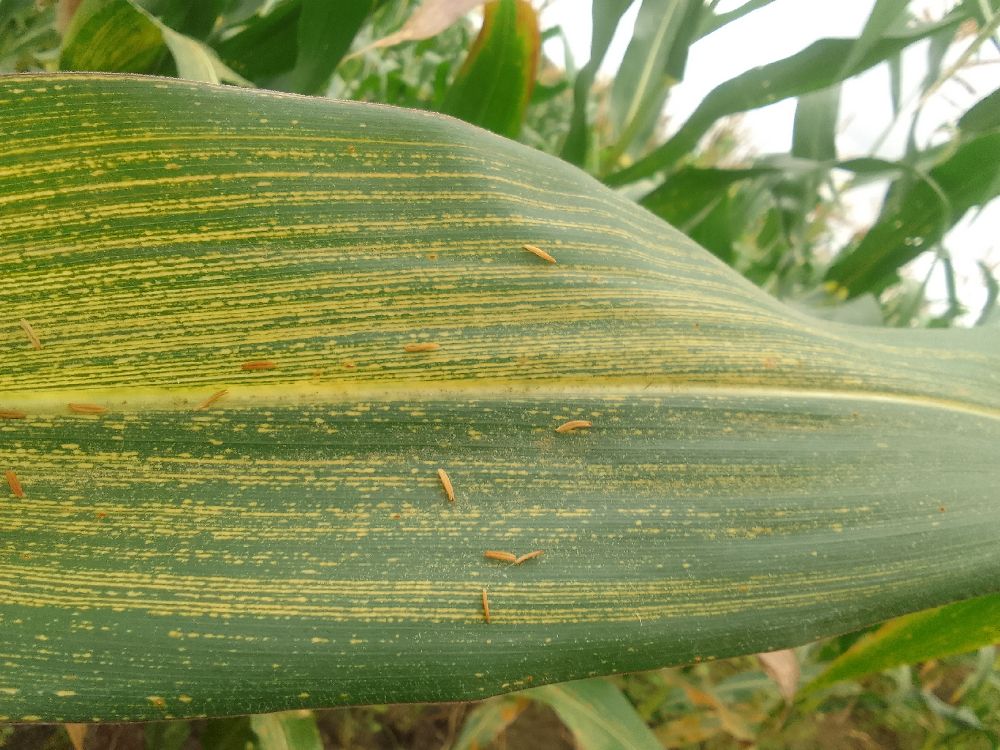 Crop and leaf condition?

maize, maize streak virus
